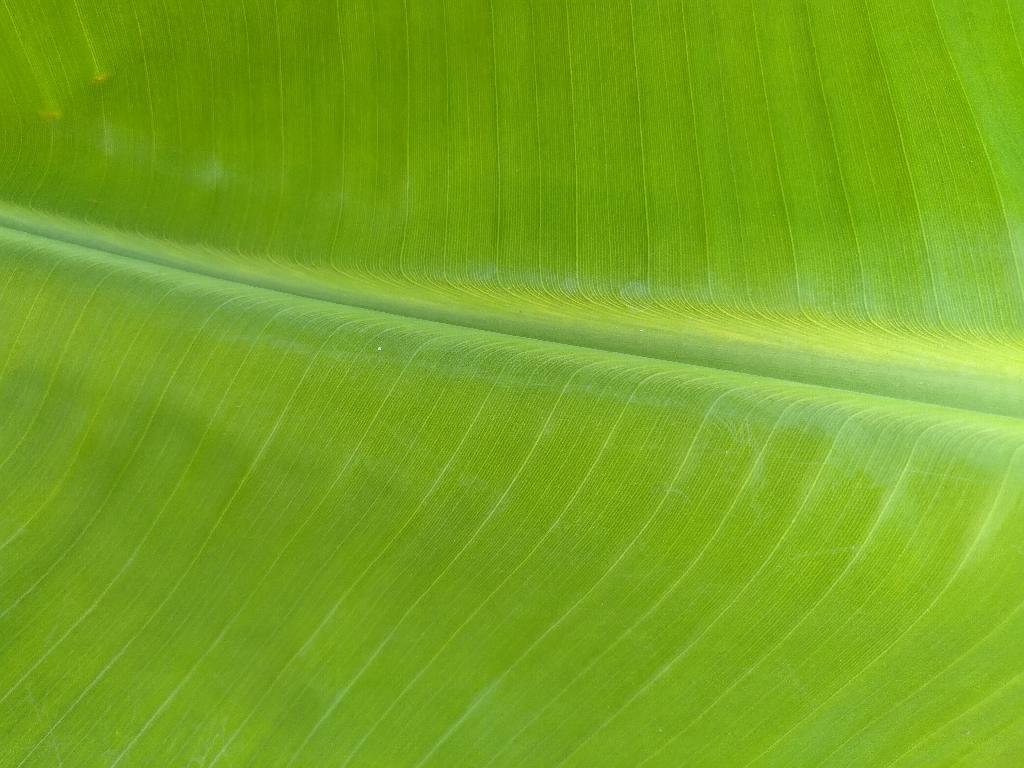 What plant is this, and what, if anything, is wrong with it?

banana, healthy
